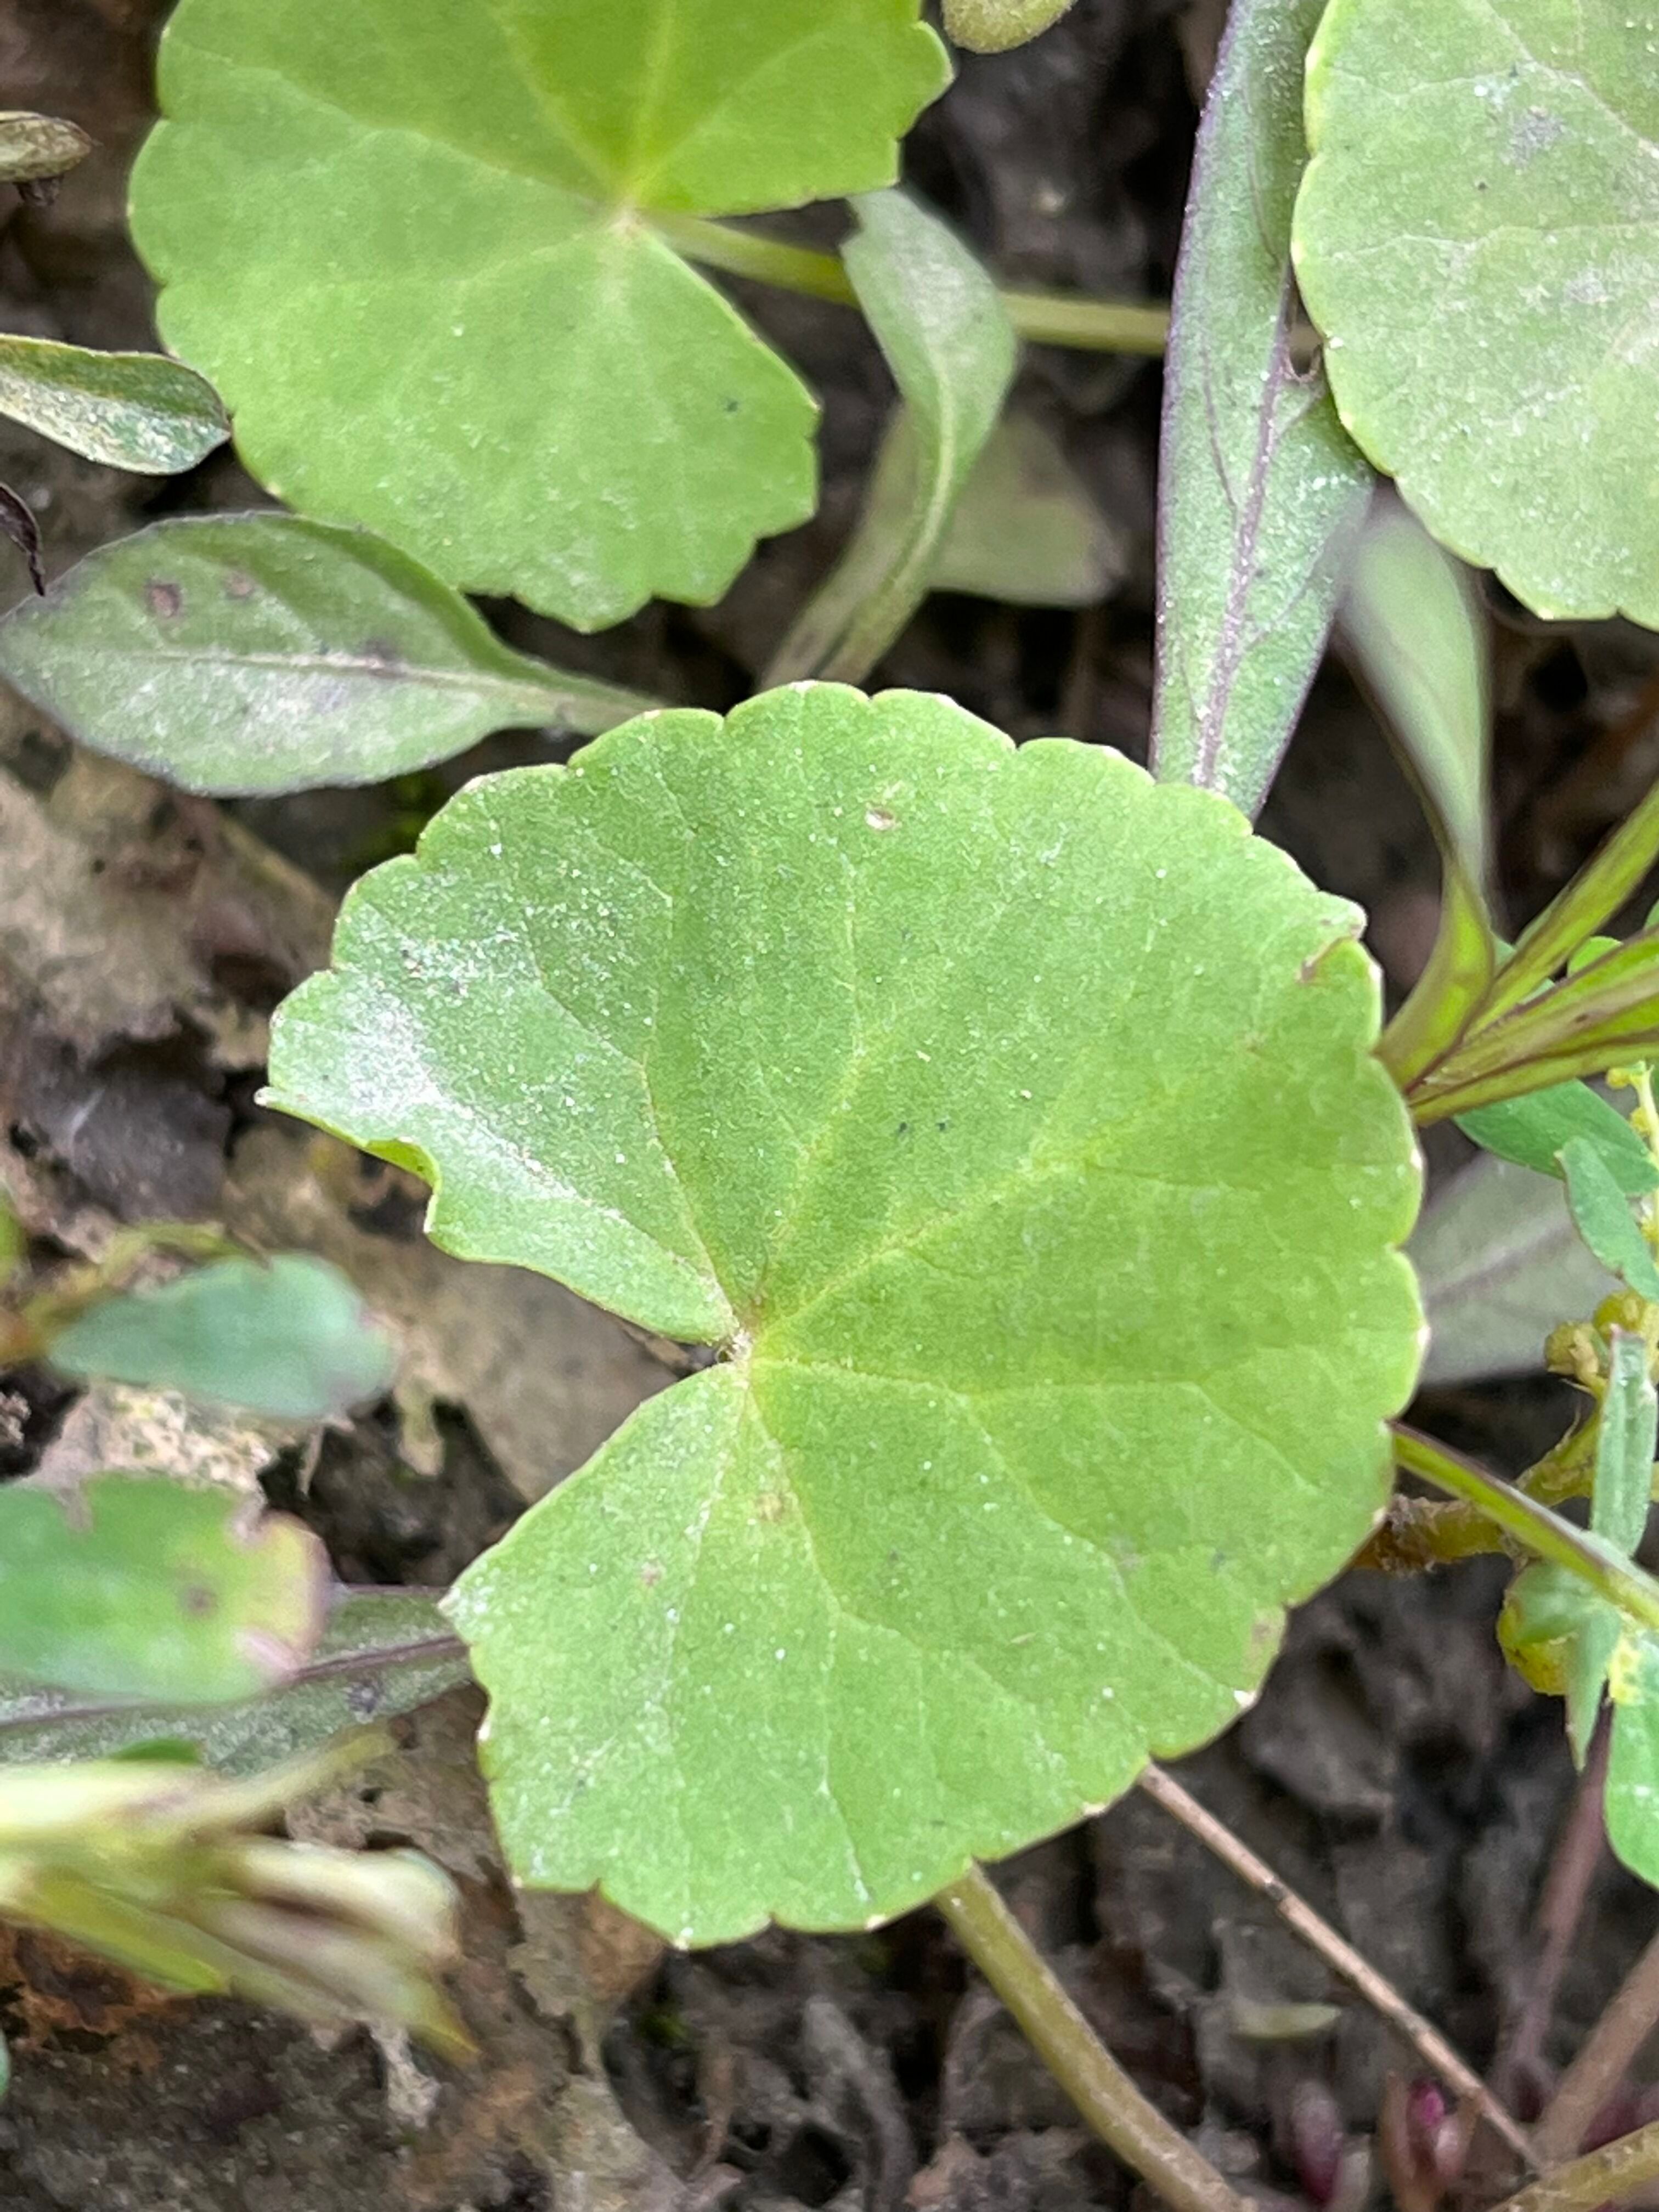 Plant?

thankuni
